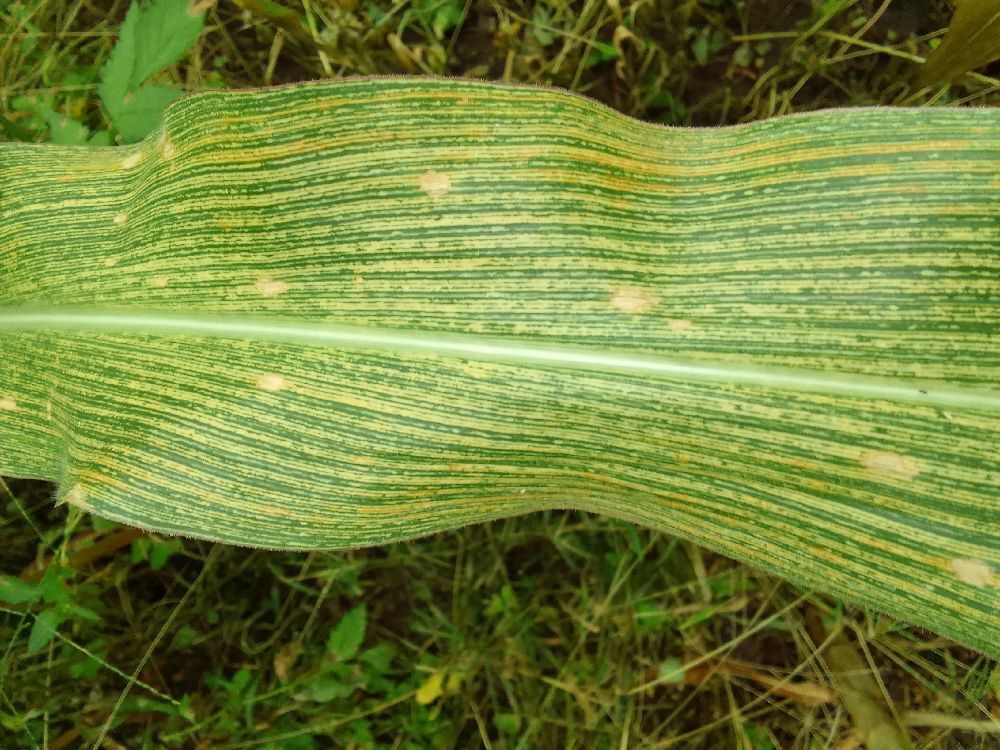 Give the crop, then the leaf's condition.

maize, maize streak virus
